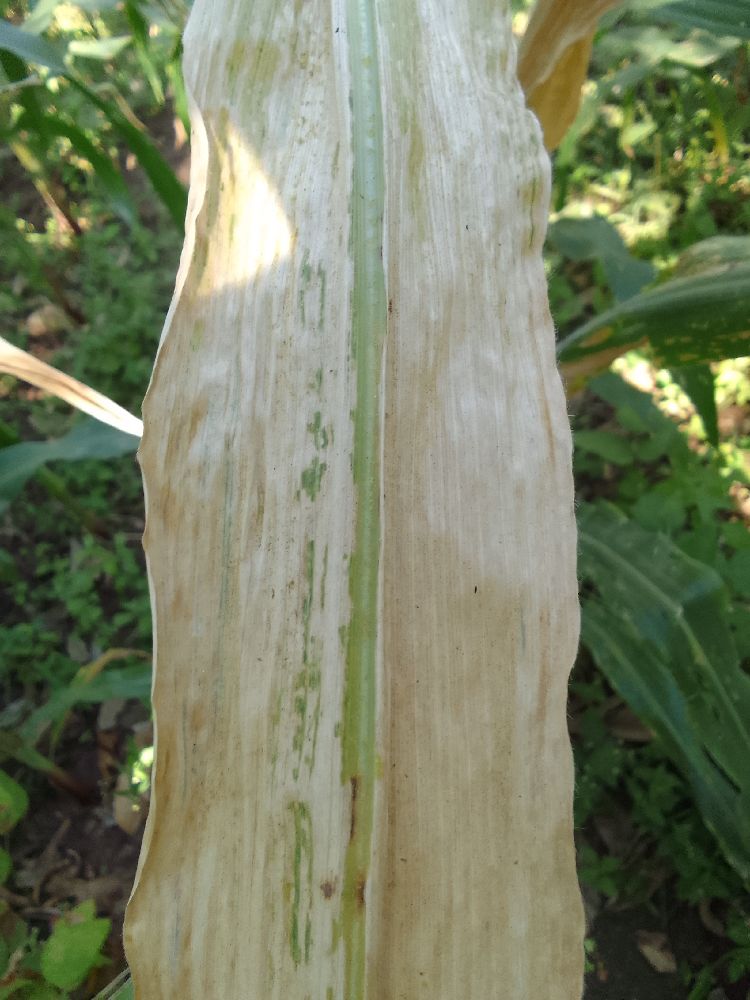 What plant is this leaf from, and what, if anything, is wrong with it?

maize, maize lethal necrosis
